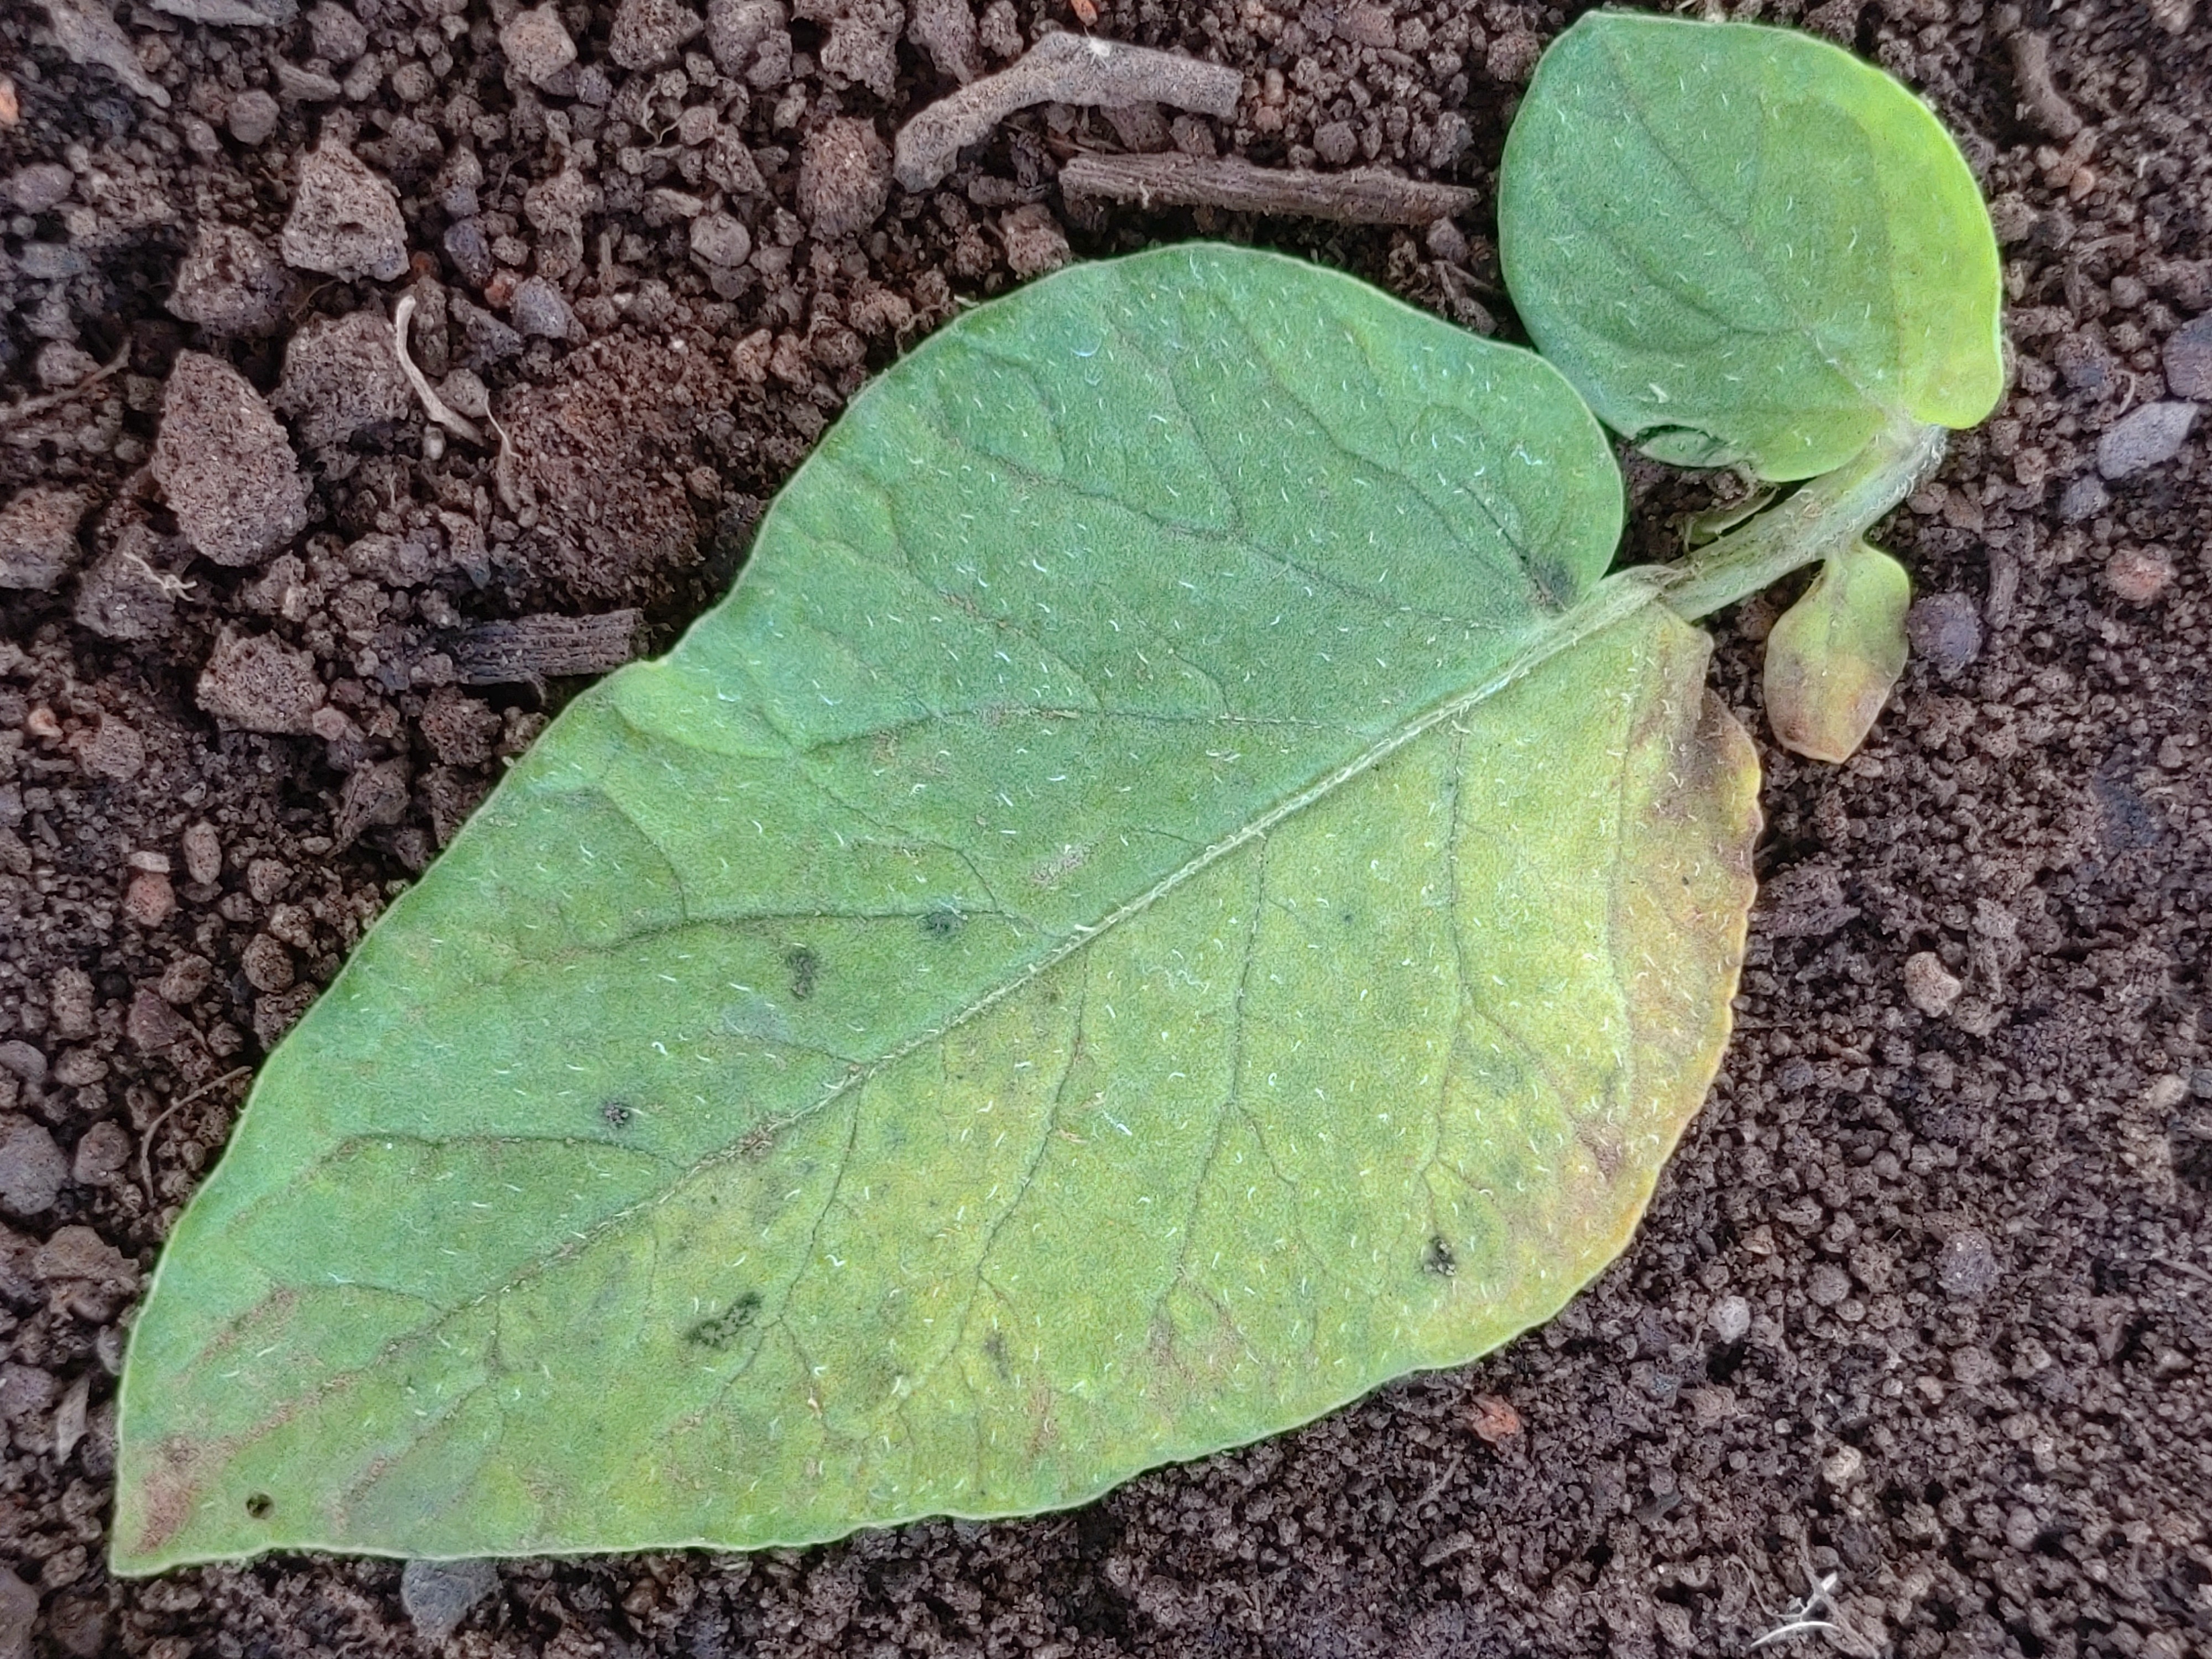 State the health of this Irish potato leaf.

late blight
